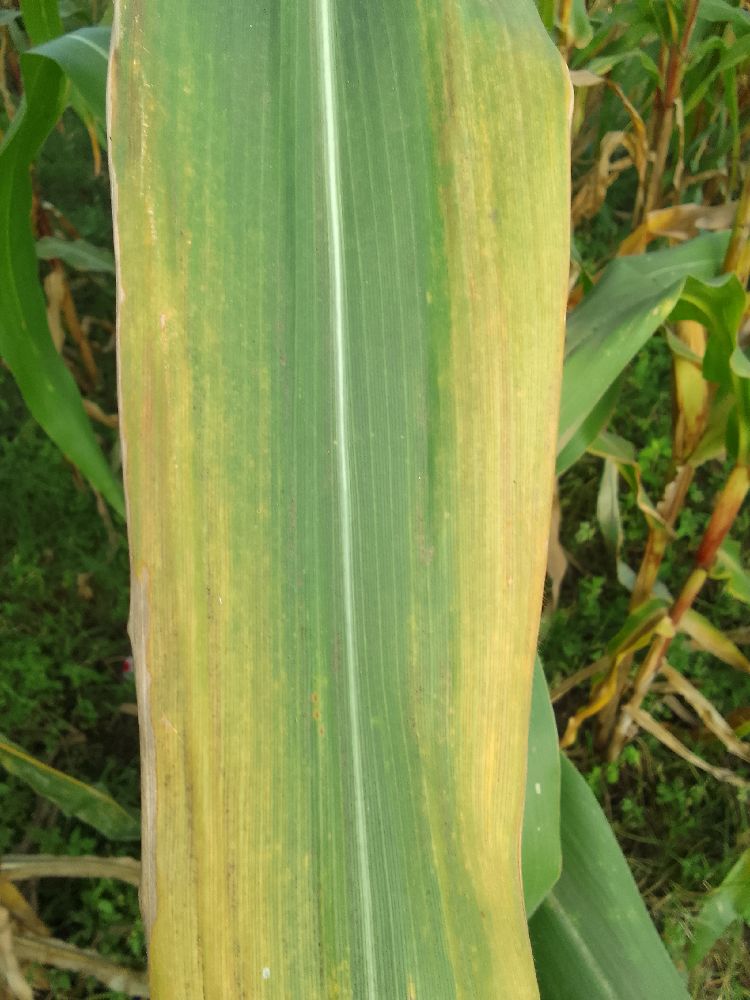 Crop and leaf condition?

maize, maize lethal necrosis
